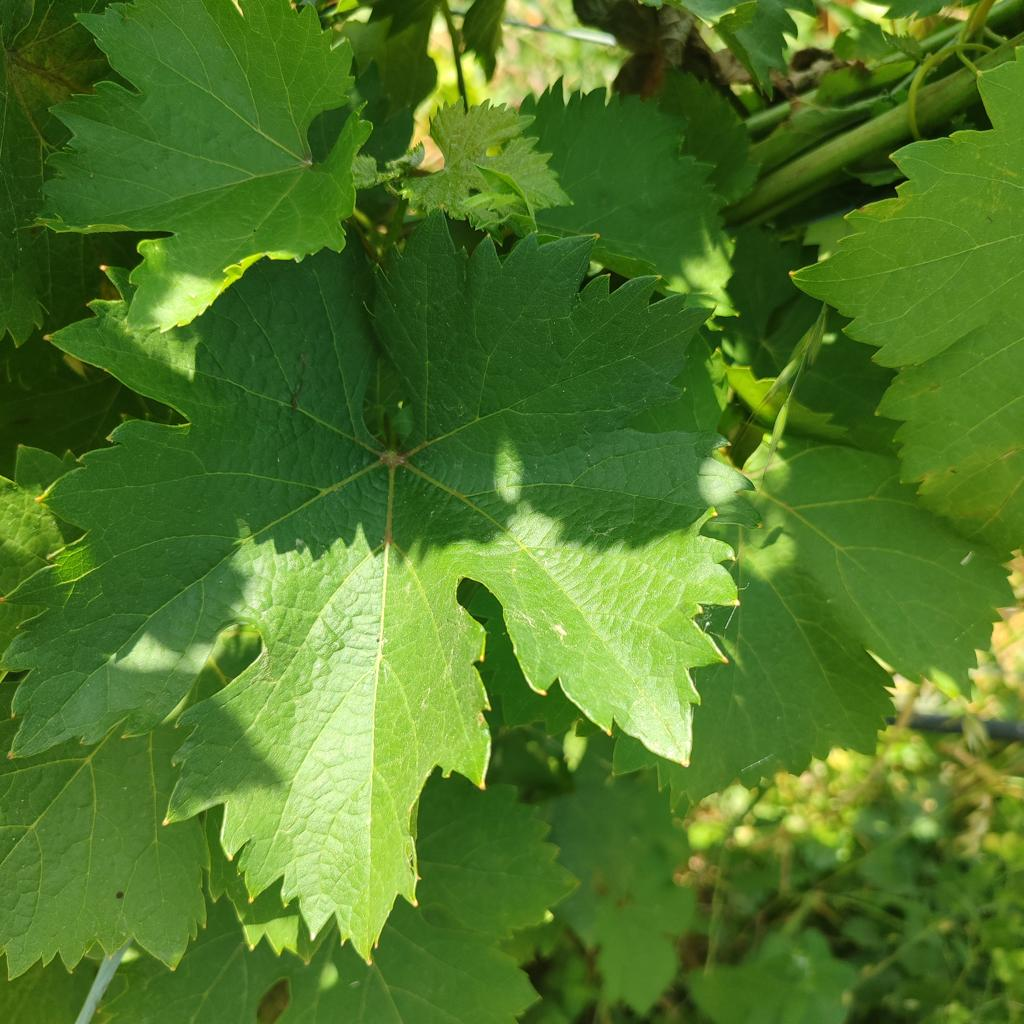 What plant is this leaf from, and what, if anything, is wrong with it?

grapevine, healthy
